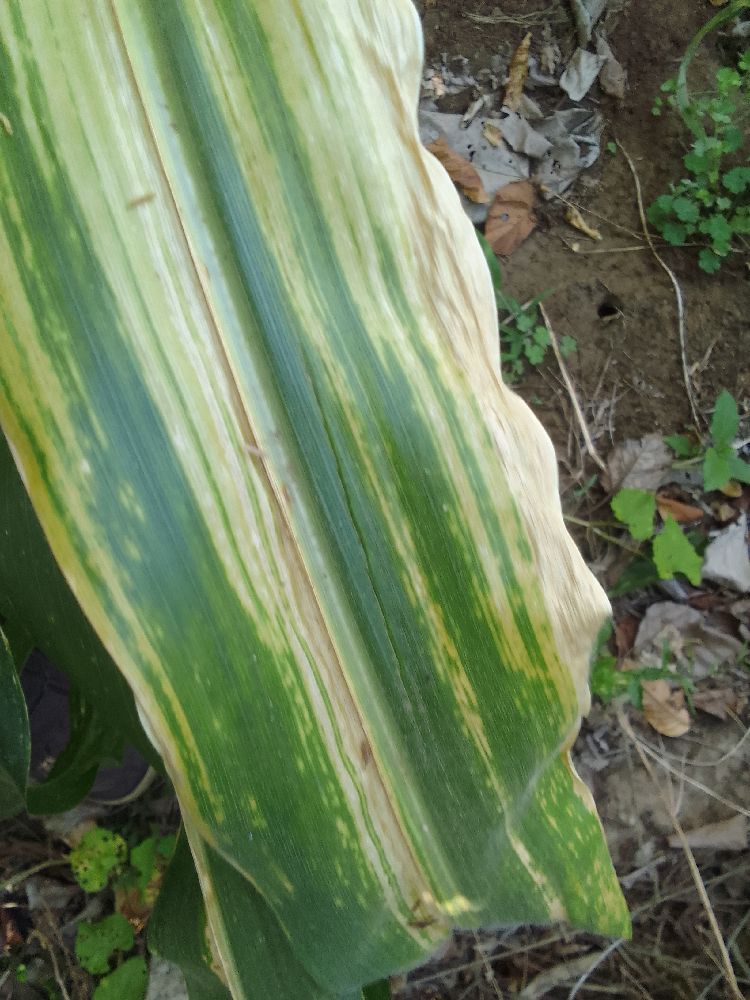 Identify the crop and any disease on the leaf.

maize, maize lethal necrosis
